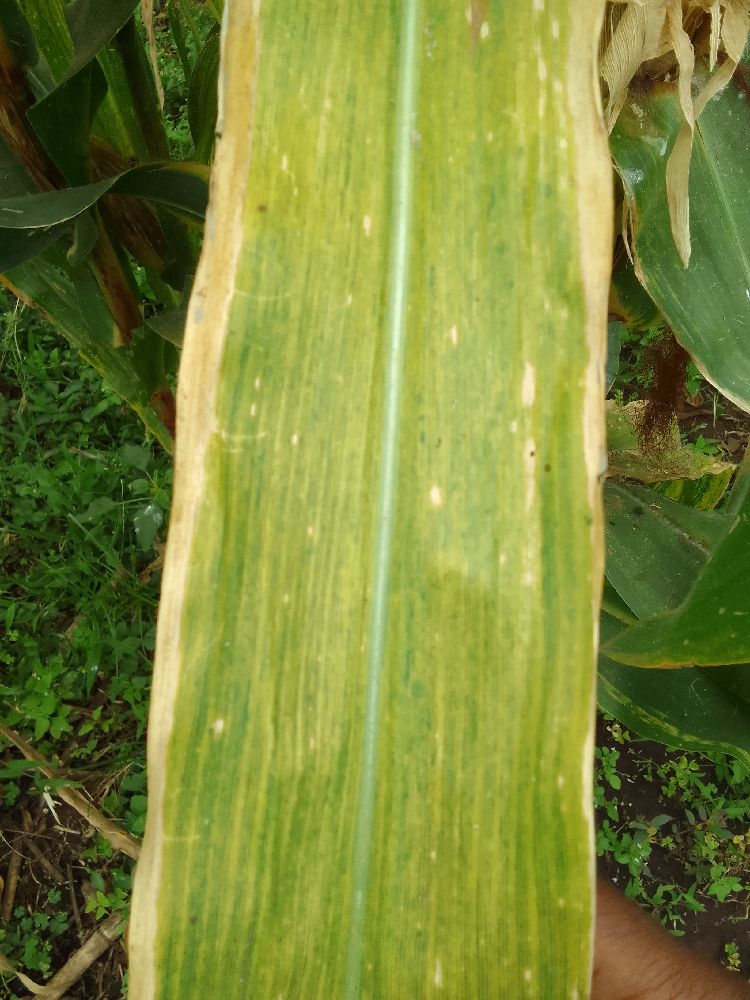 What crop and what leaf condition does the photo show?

maize, maize lethal necrosis
